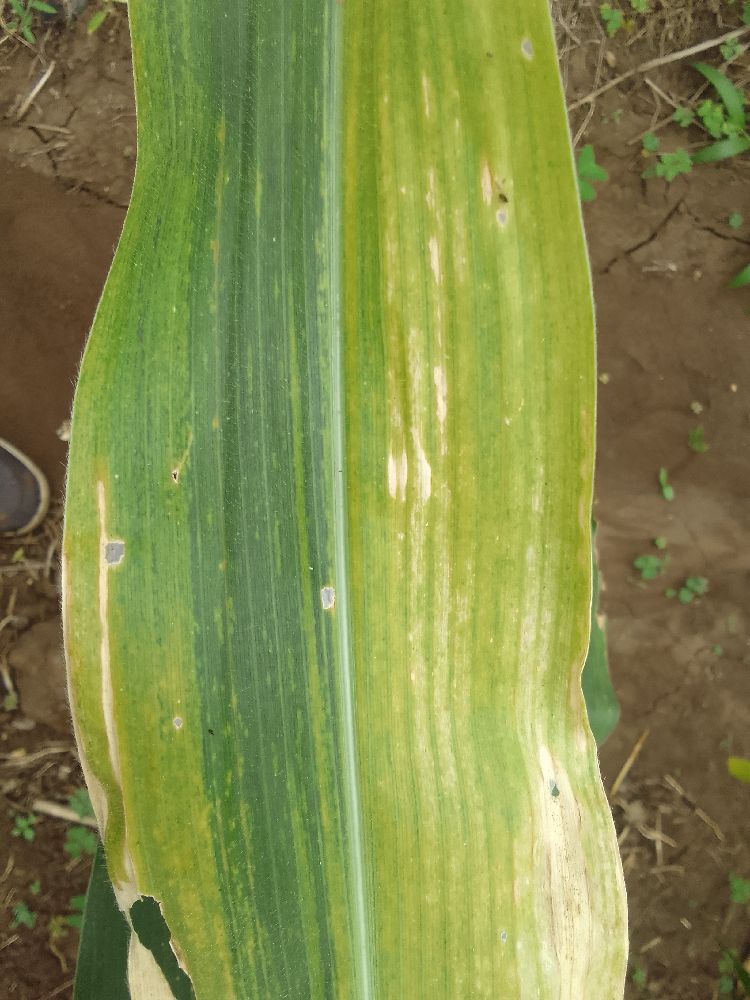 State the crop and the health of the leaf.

maize, maize lethal necrosis
